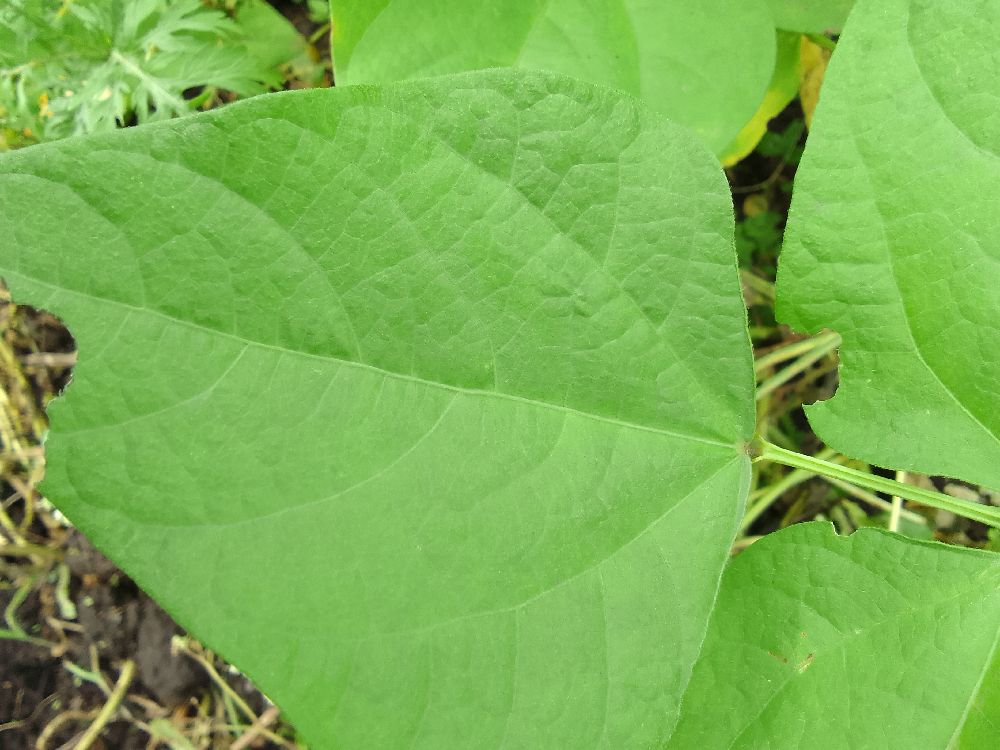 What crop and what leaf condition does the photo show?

common bean, healthy
